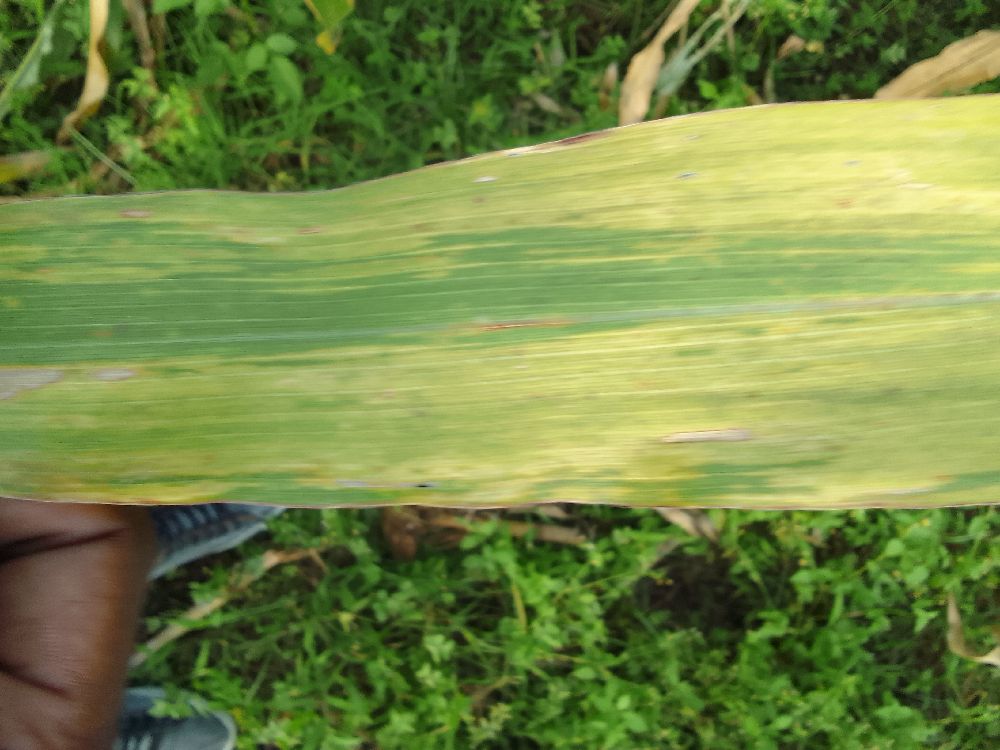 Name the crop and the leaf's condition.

maize, maize lethal necrosis
